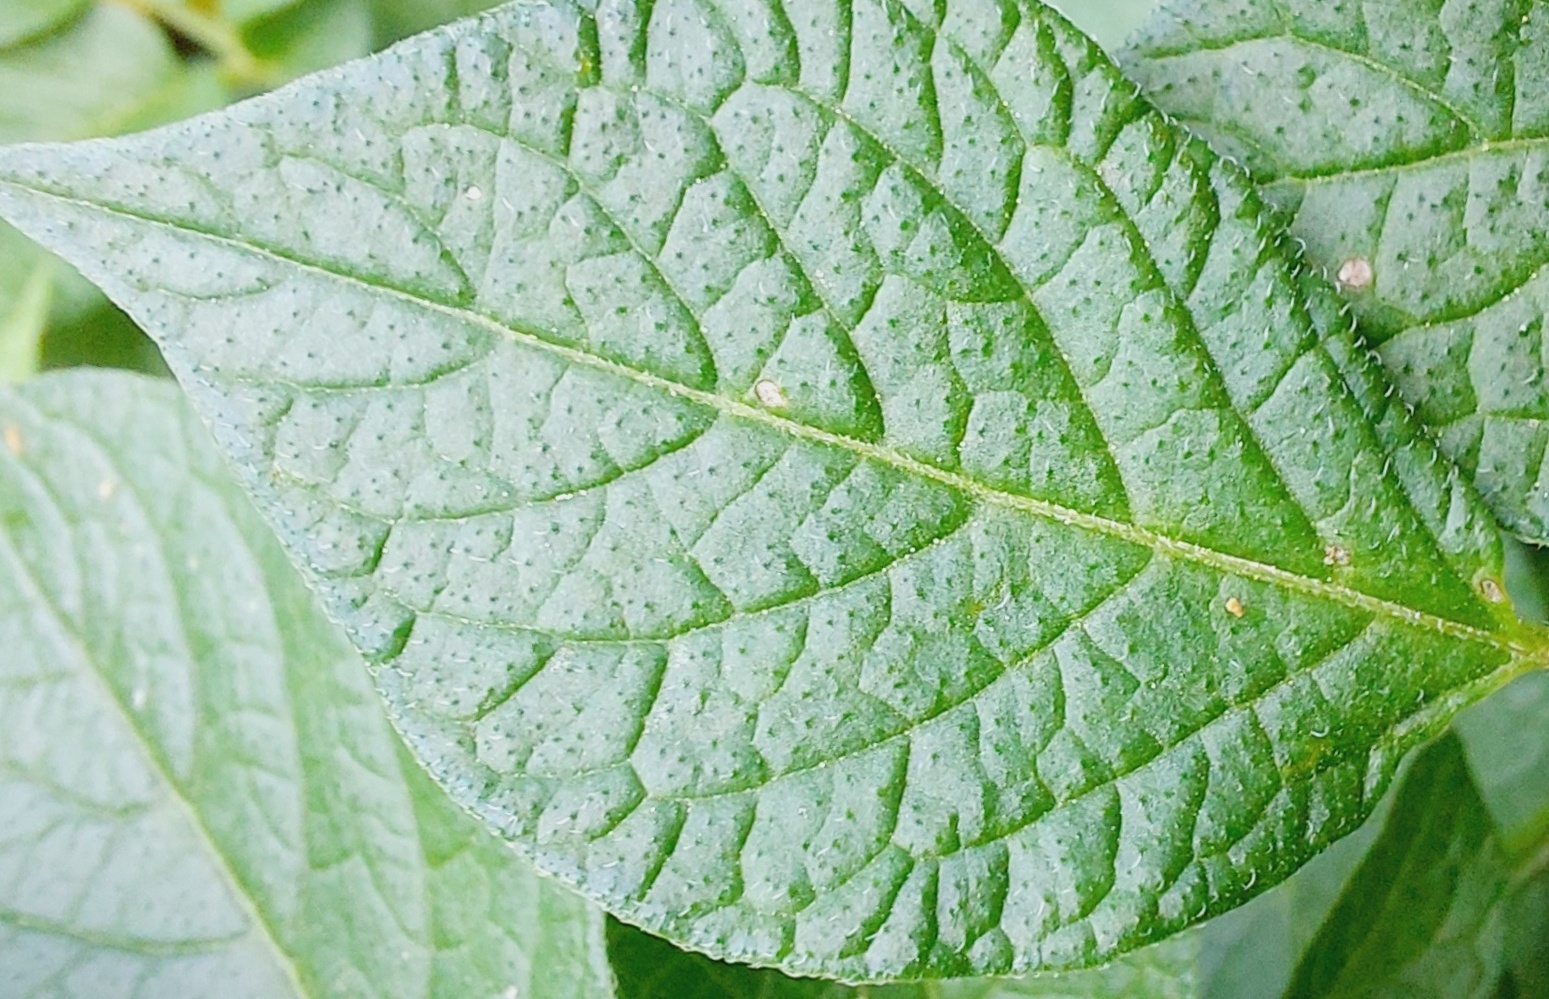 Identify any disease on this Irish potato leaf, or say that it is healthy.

healthy
